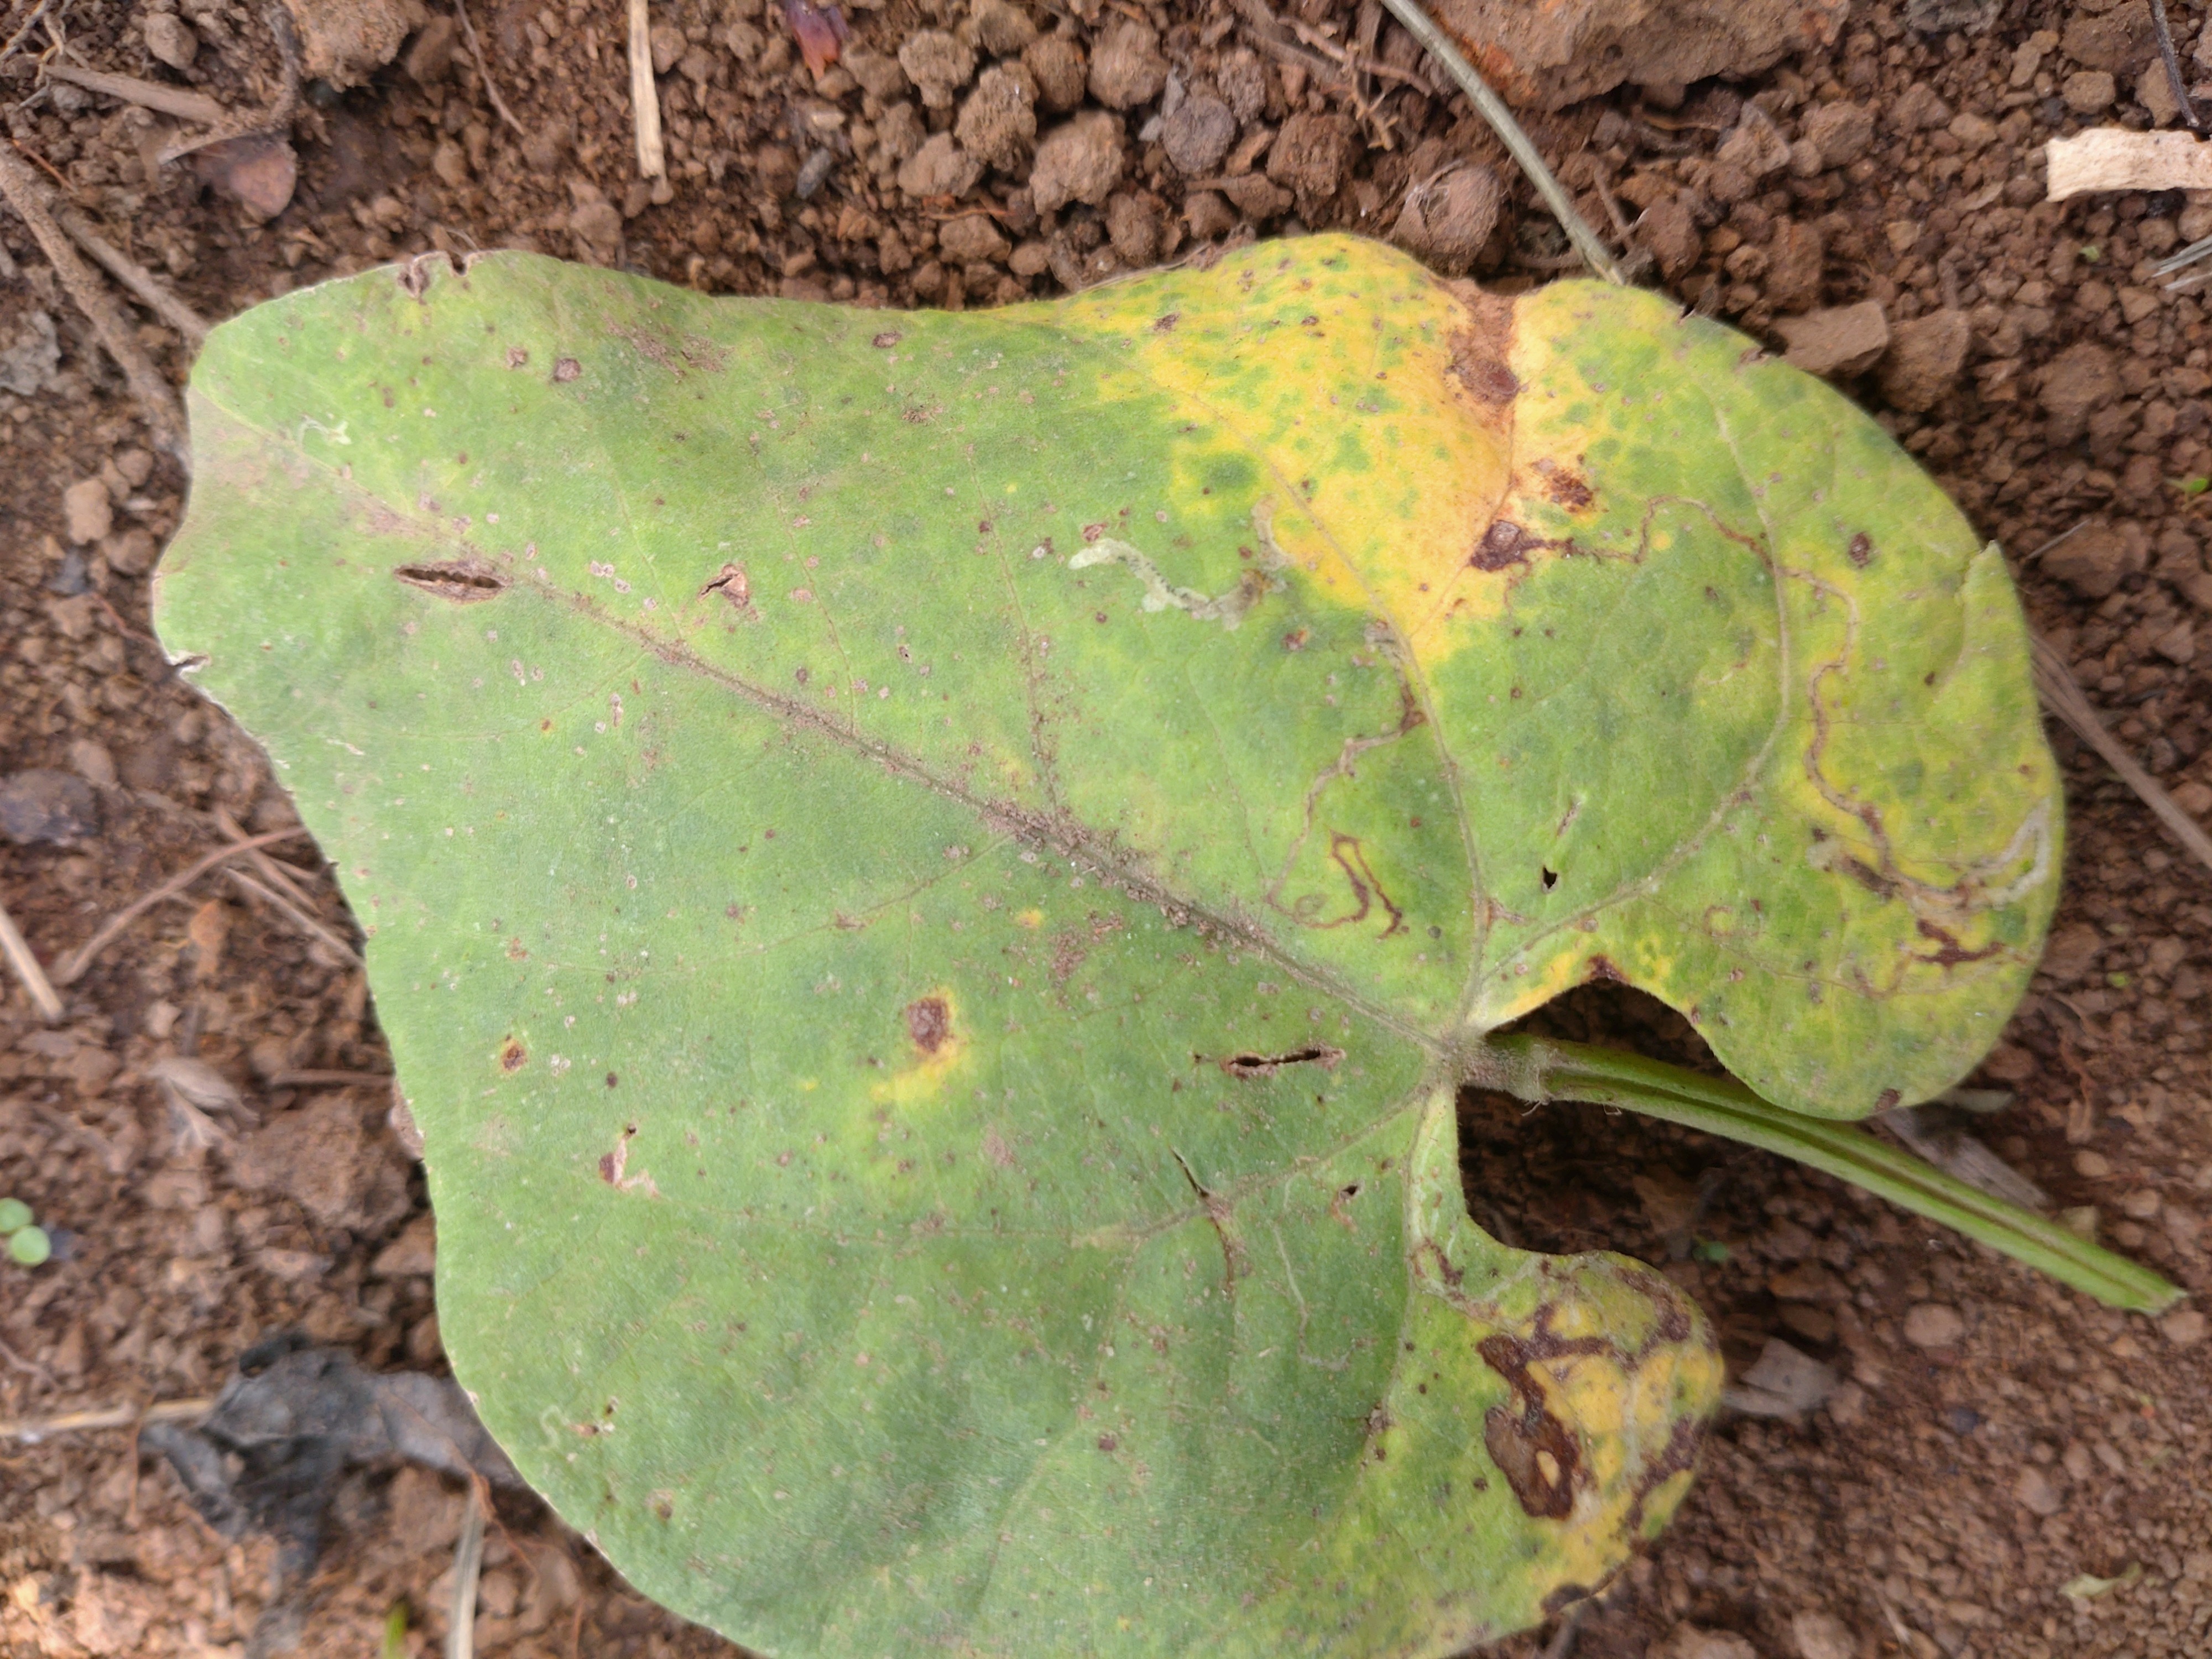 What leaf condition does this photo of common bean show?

rust
